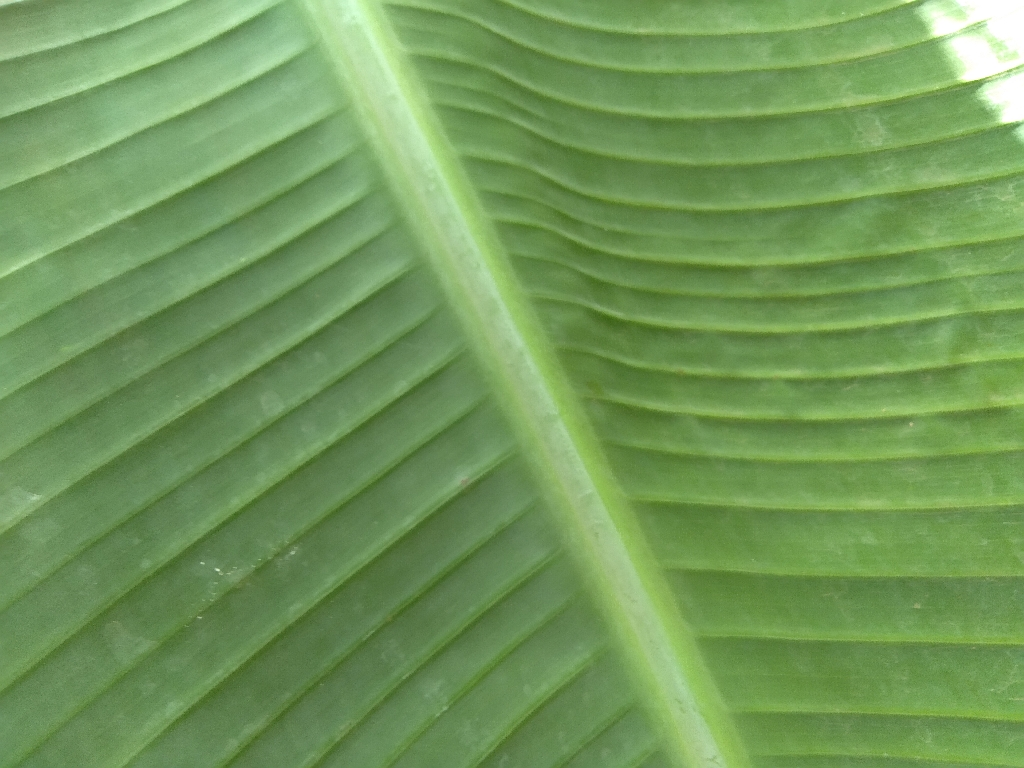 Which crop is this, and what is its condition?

banana, healthy
